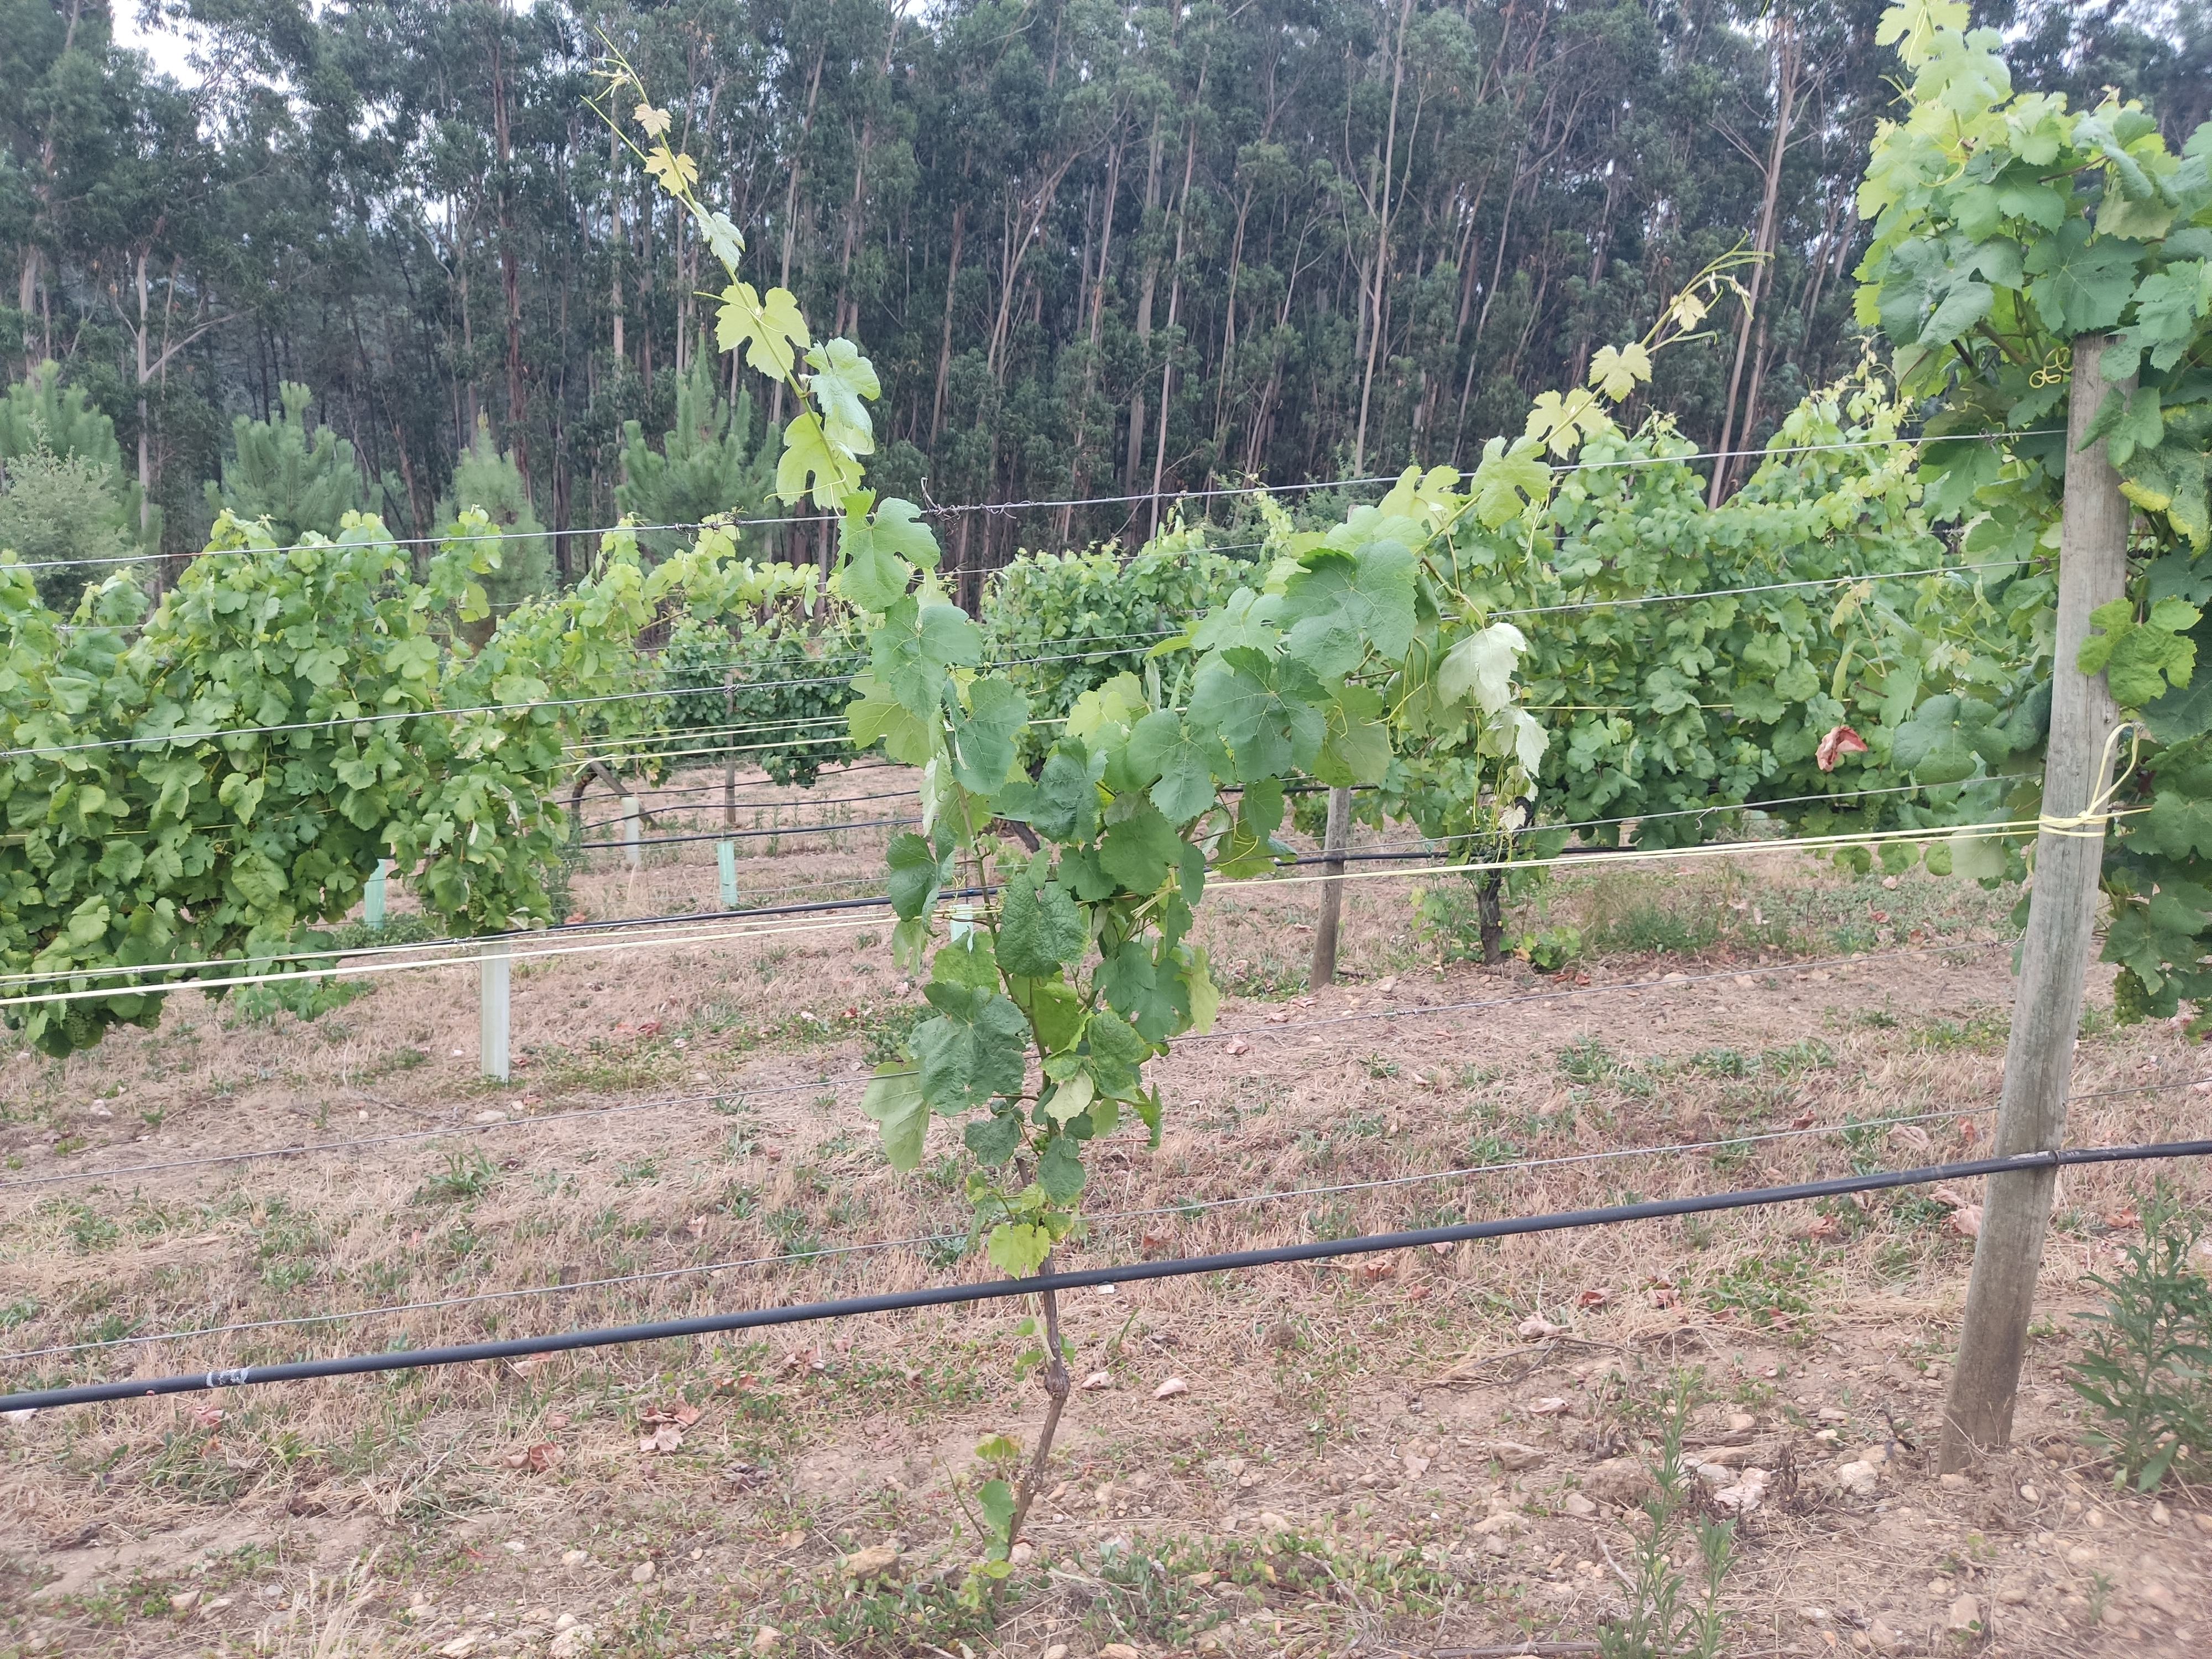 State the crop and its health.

grapevine, not affected by esca disease
